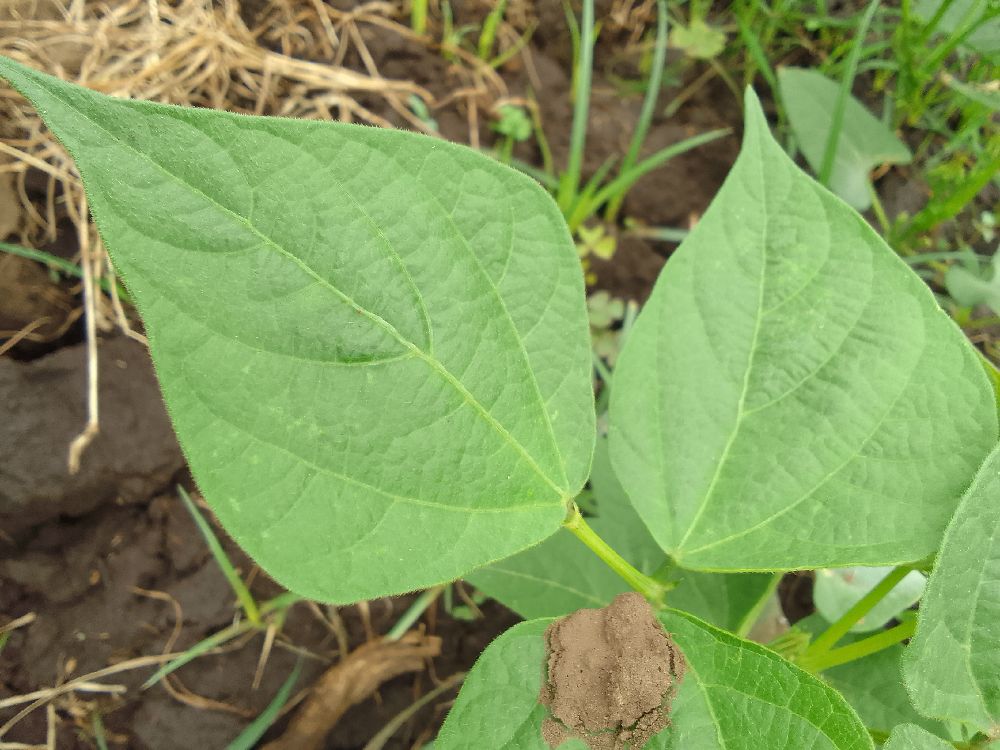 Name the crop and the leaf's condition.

common bean, healthy
